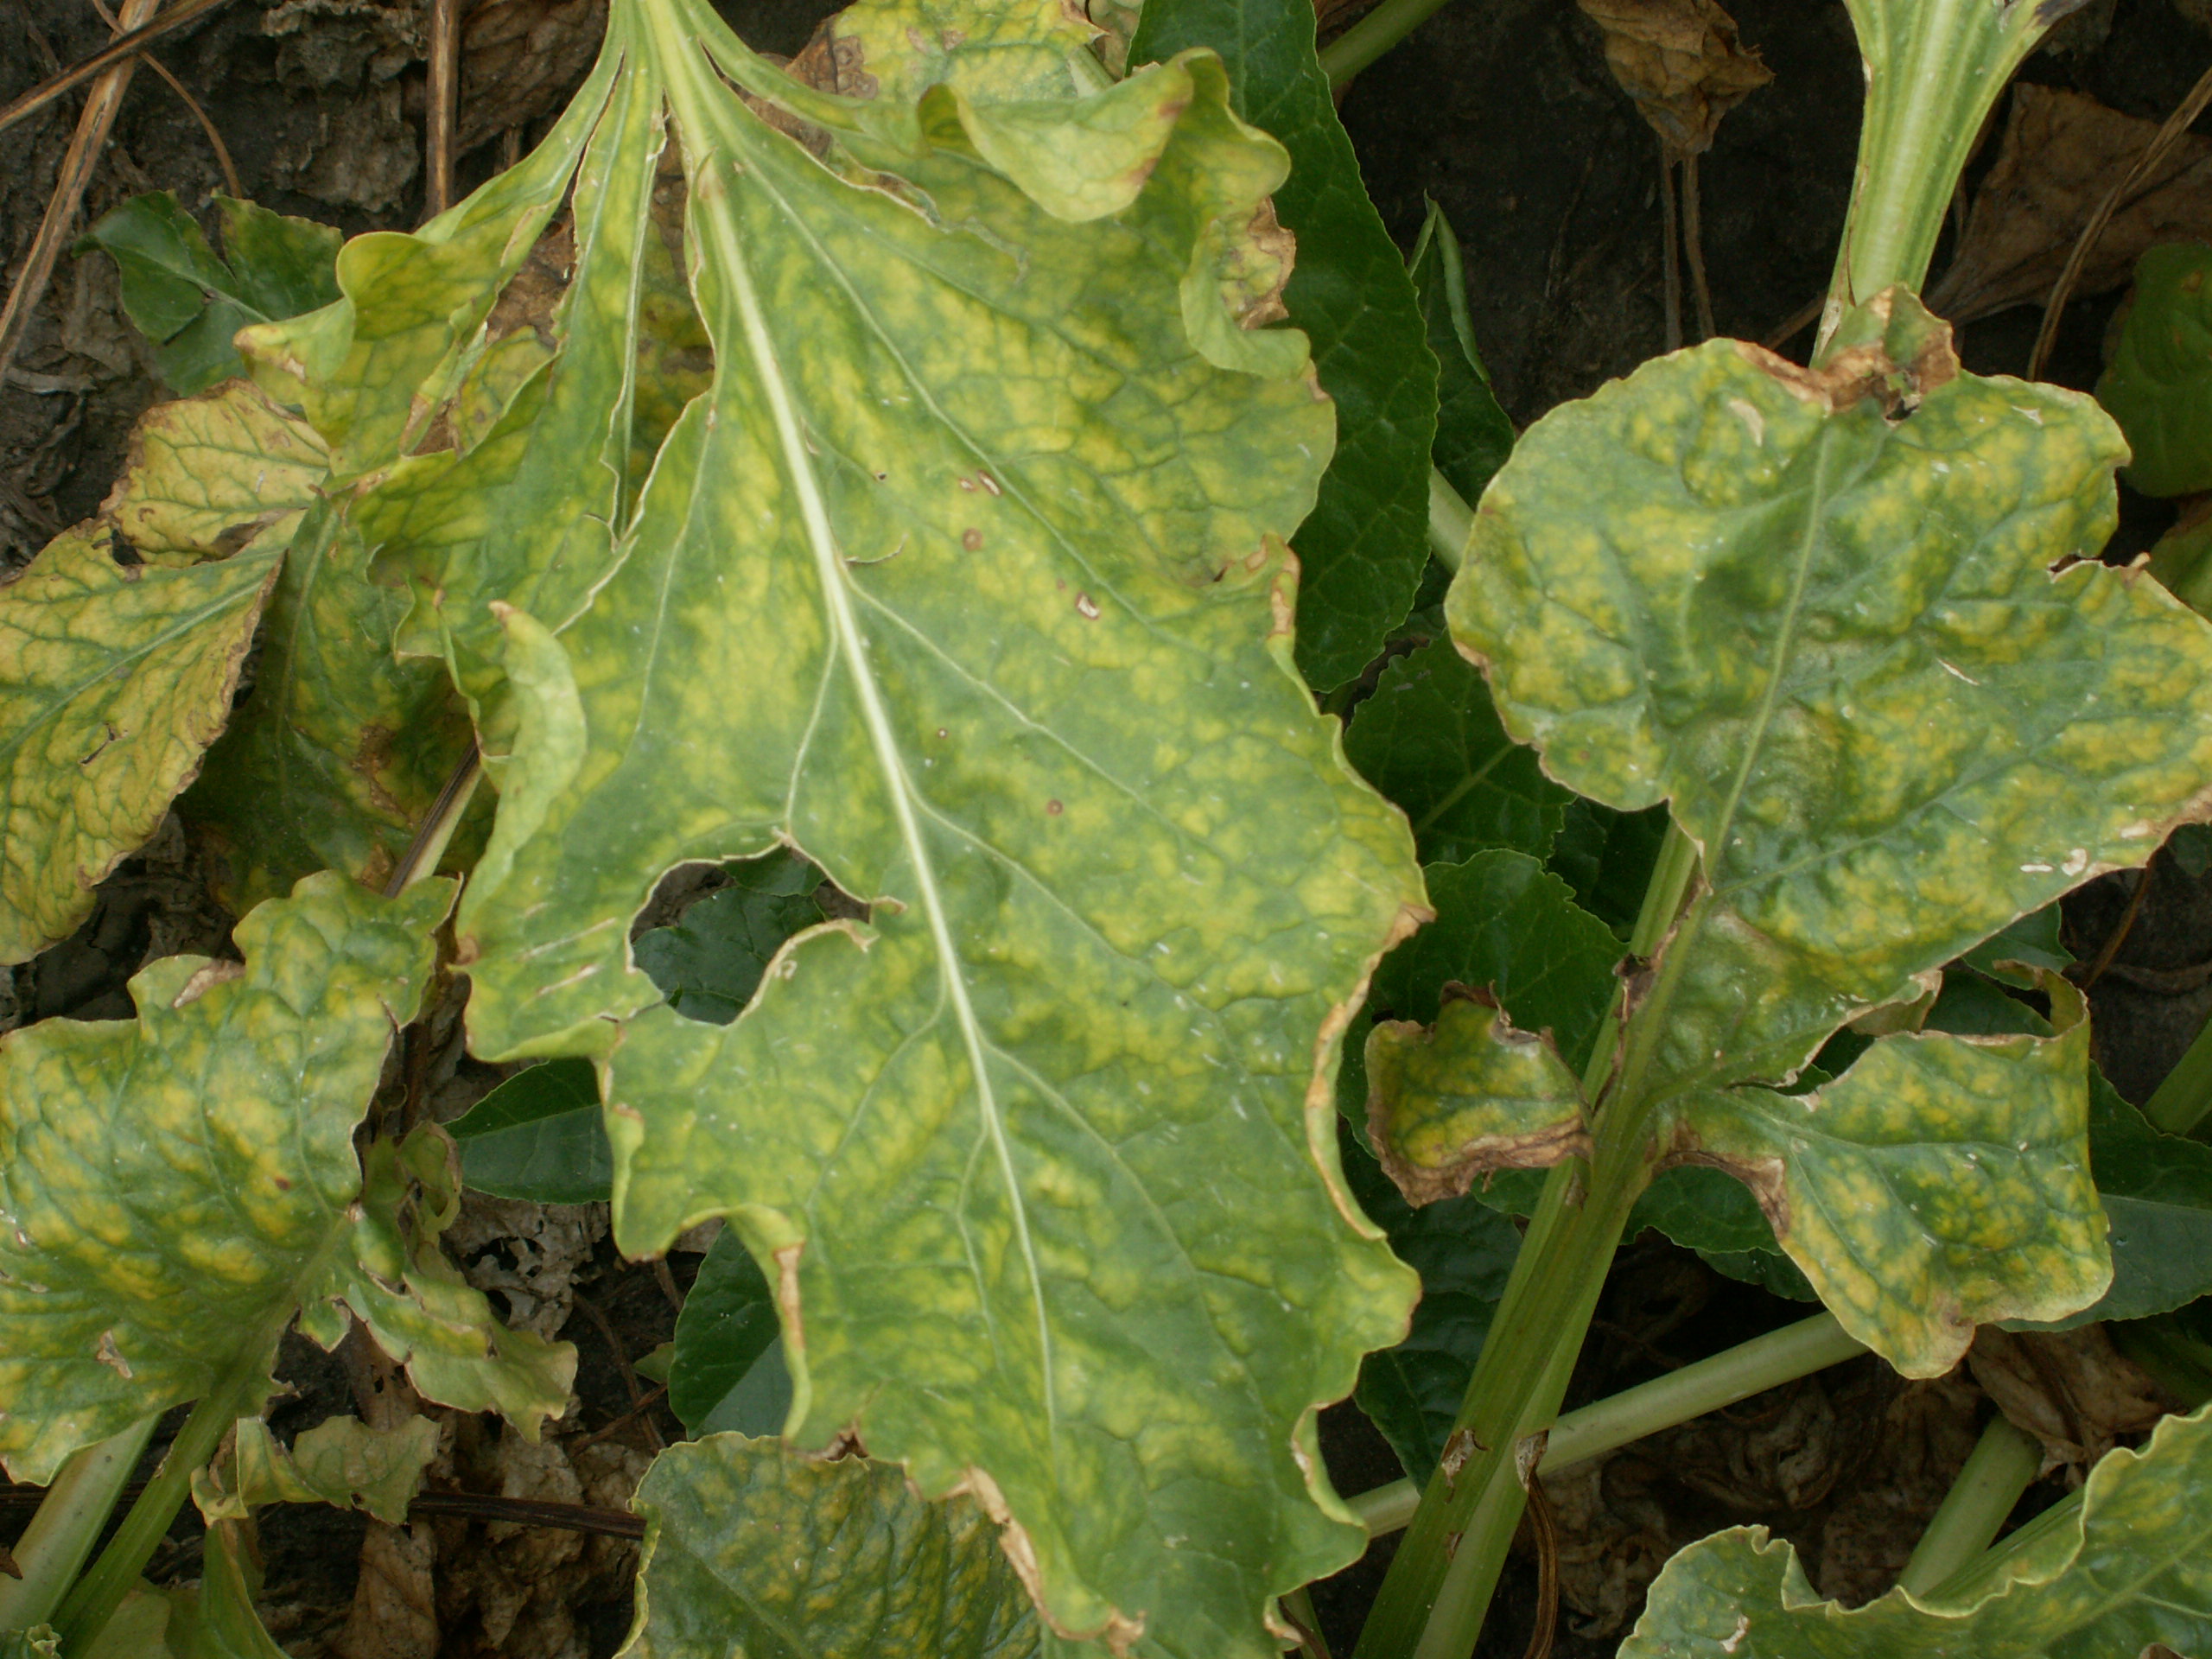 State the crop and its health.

beet, cercospora
